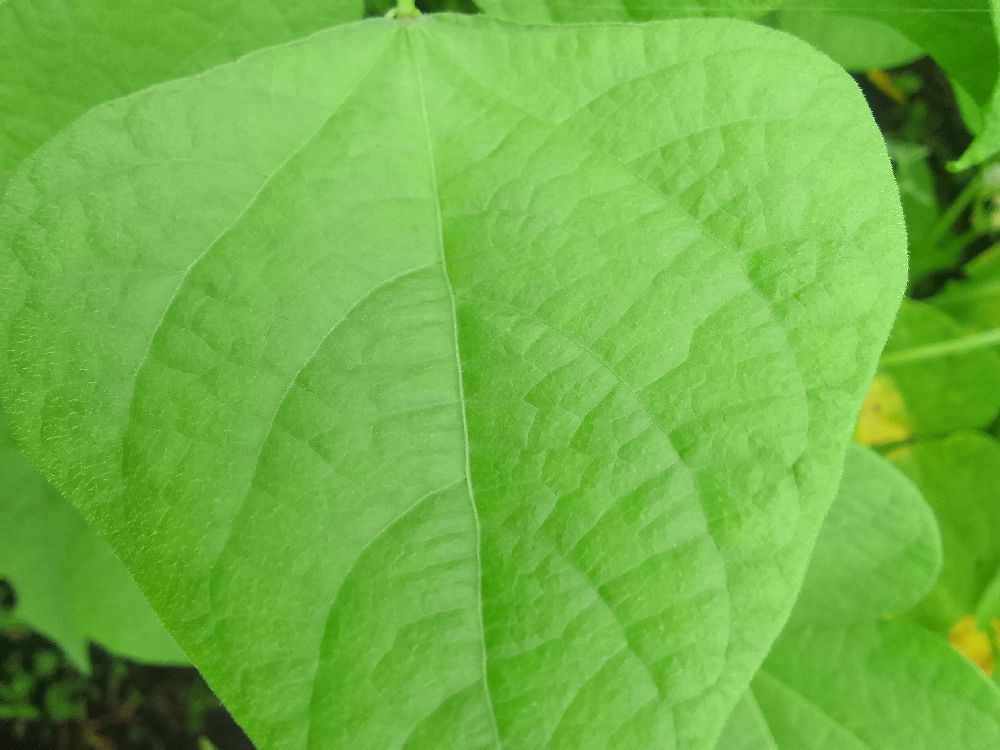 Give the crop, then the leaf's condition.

common bean, healthy
